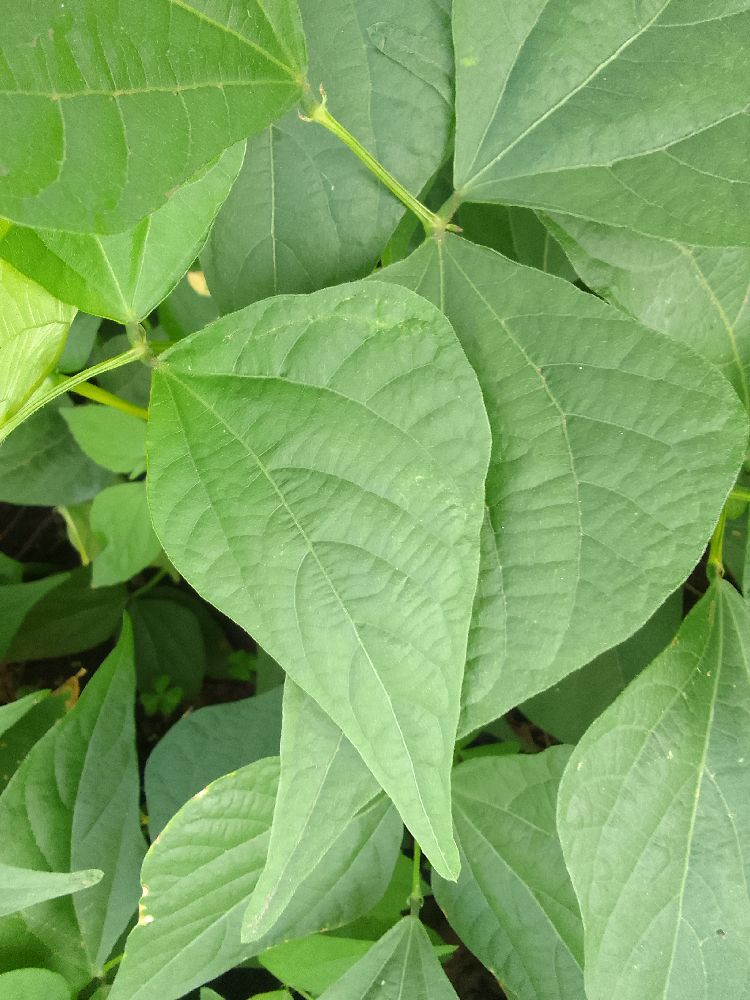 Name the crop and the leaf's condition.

common bean, healthy
